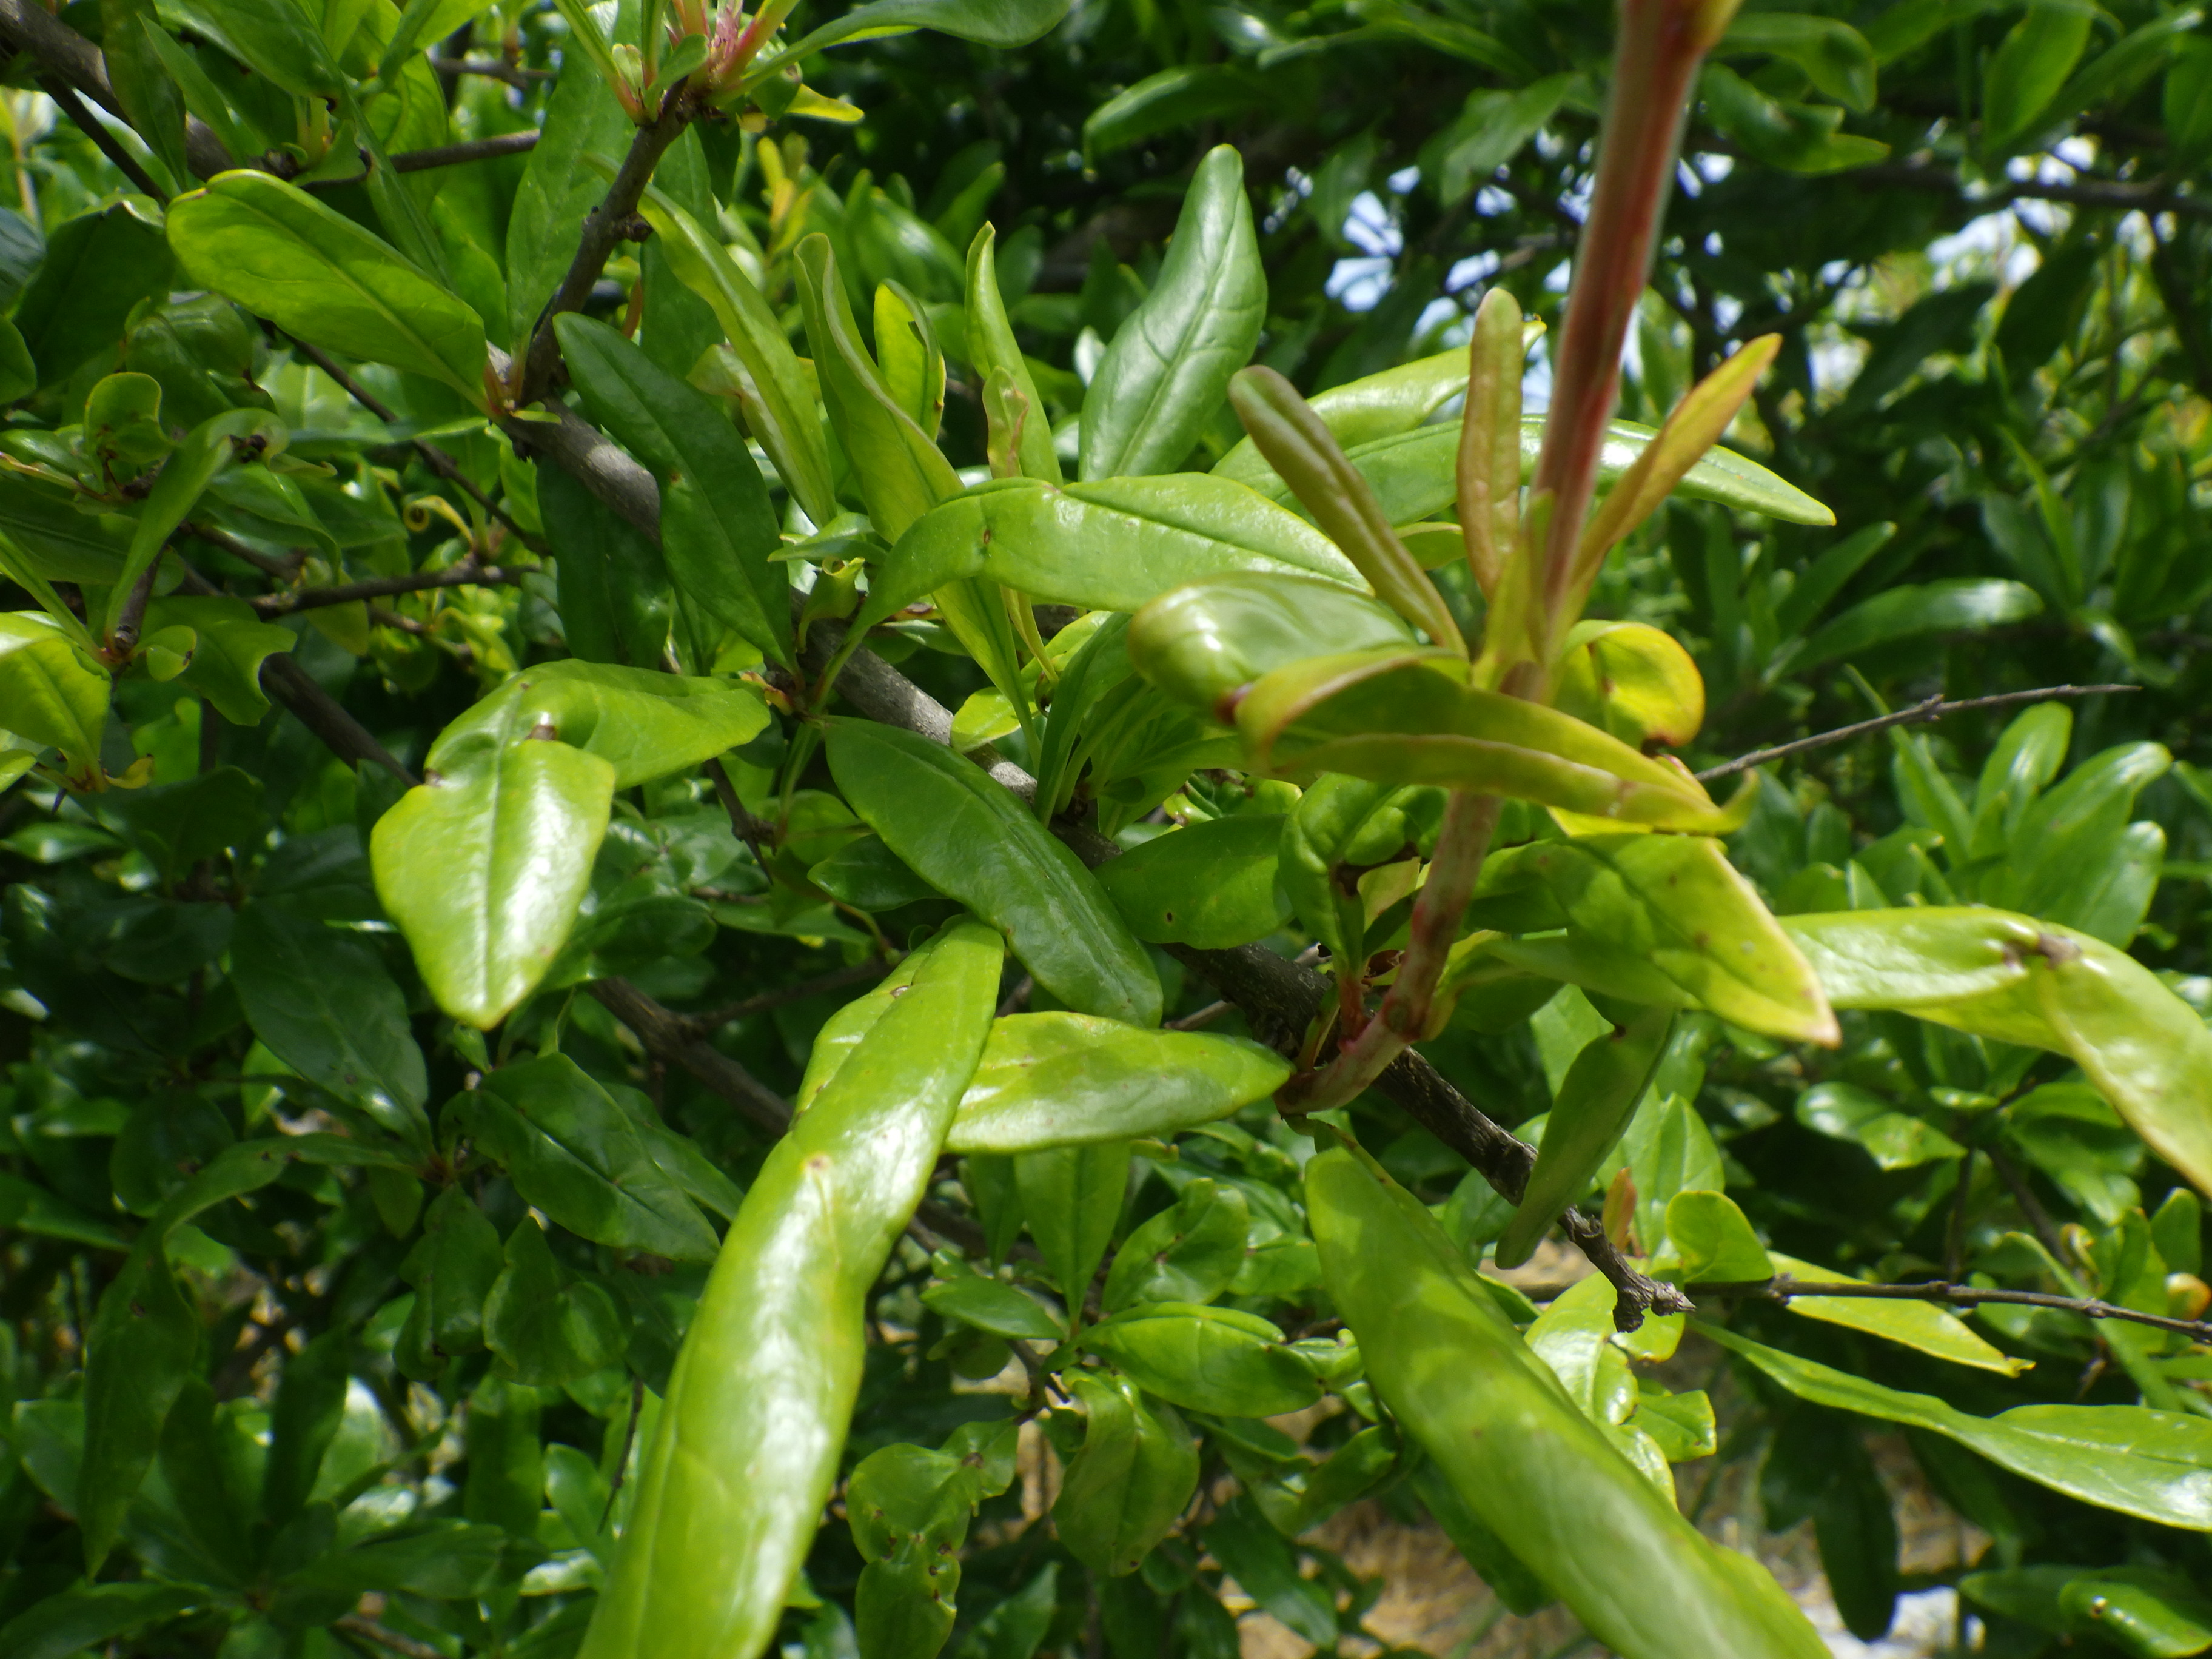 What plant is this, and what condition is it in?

pomegranate, aphids, coniella granati
